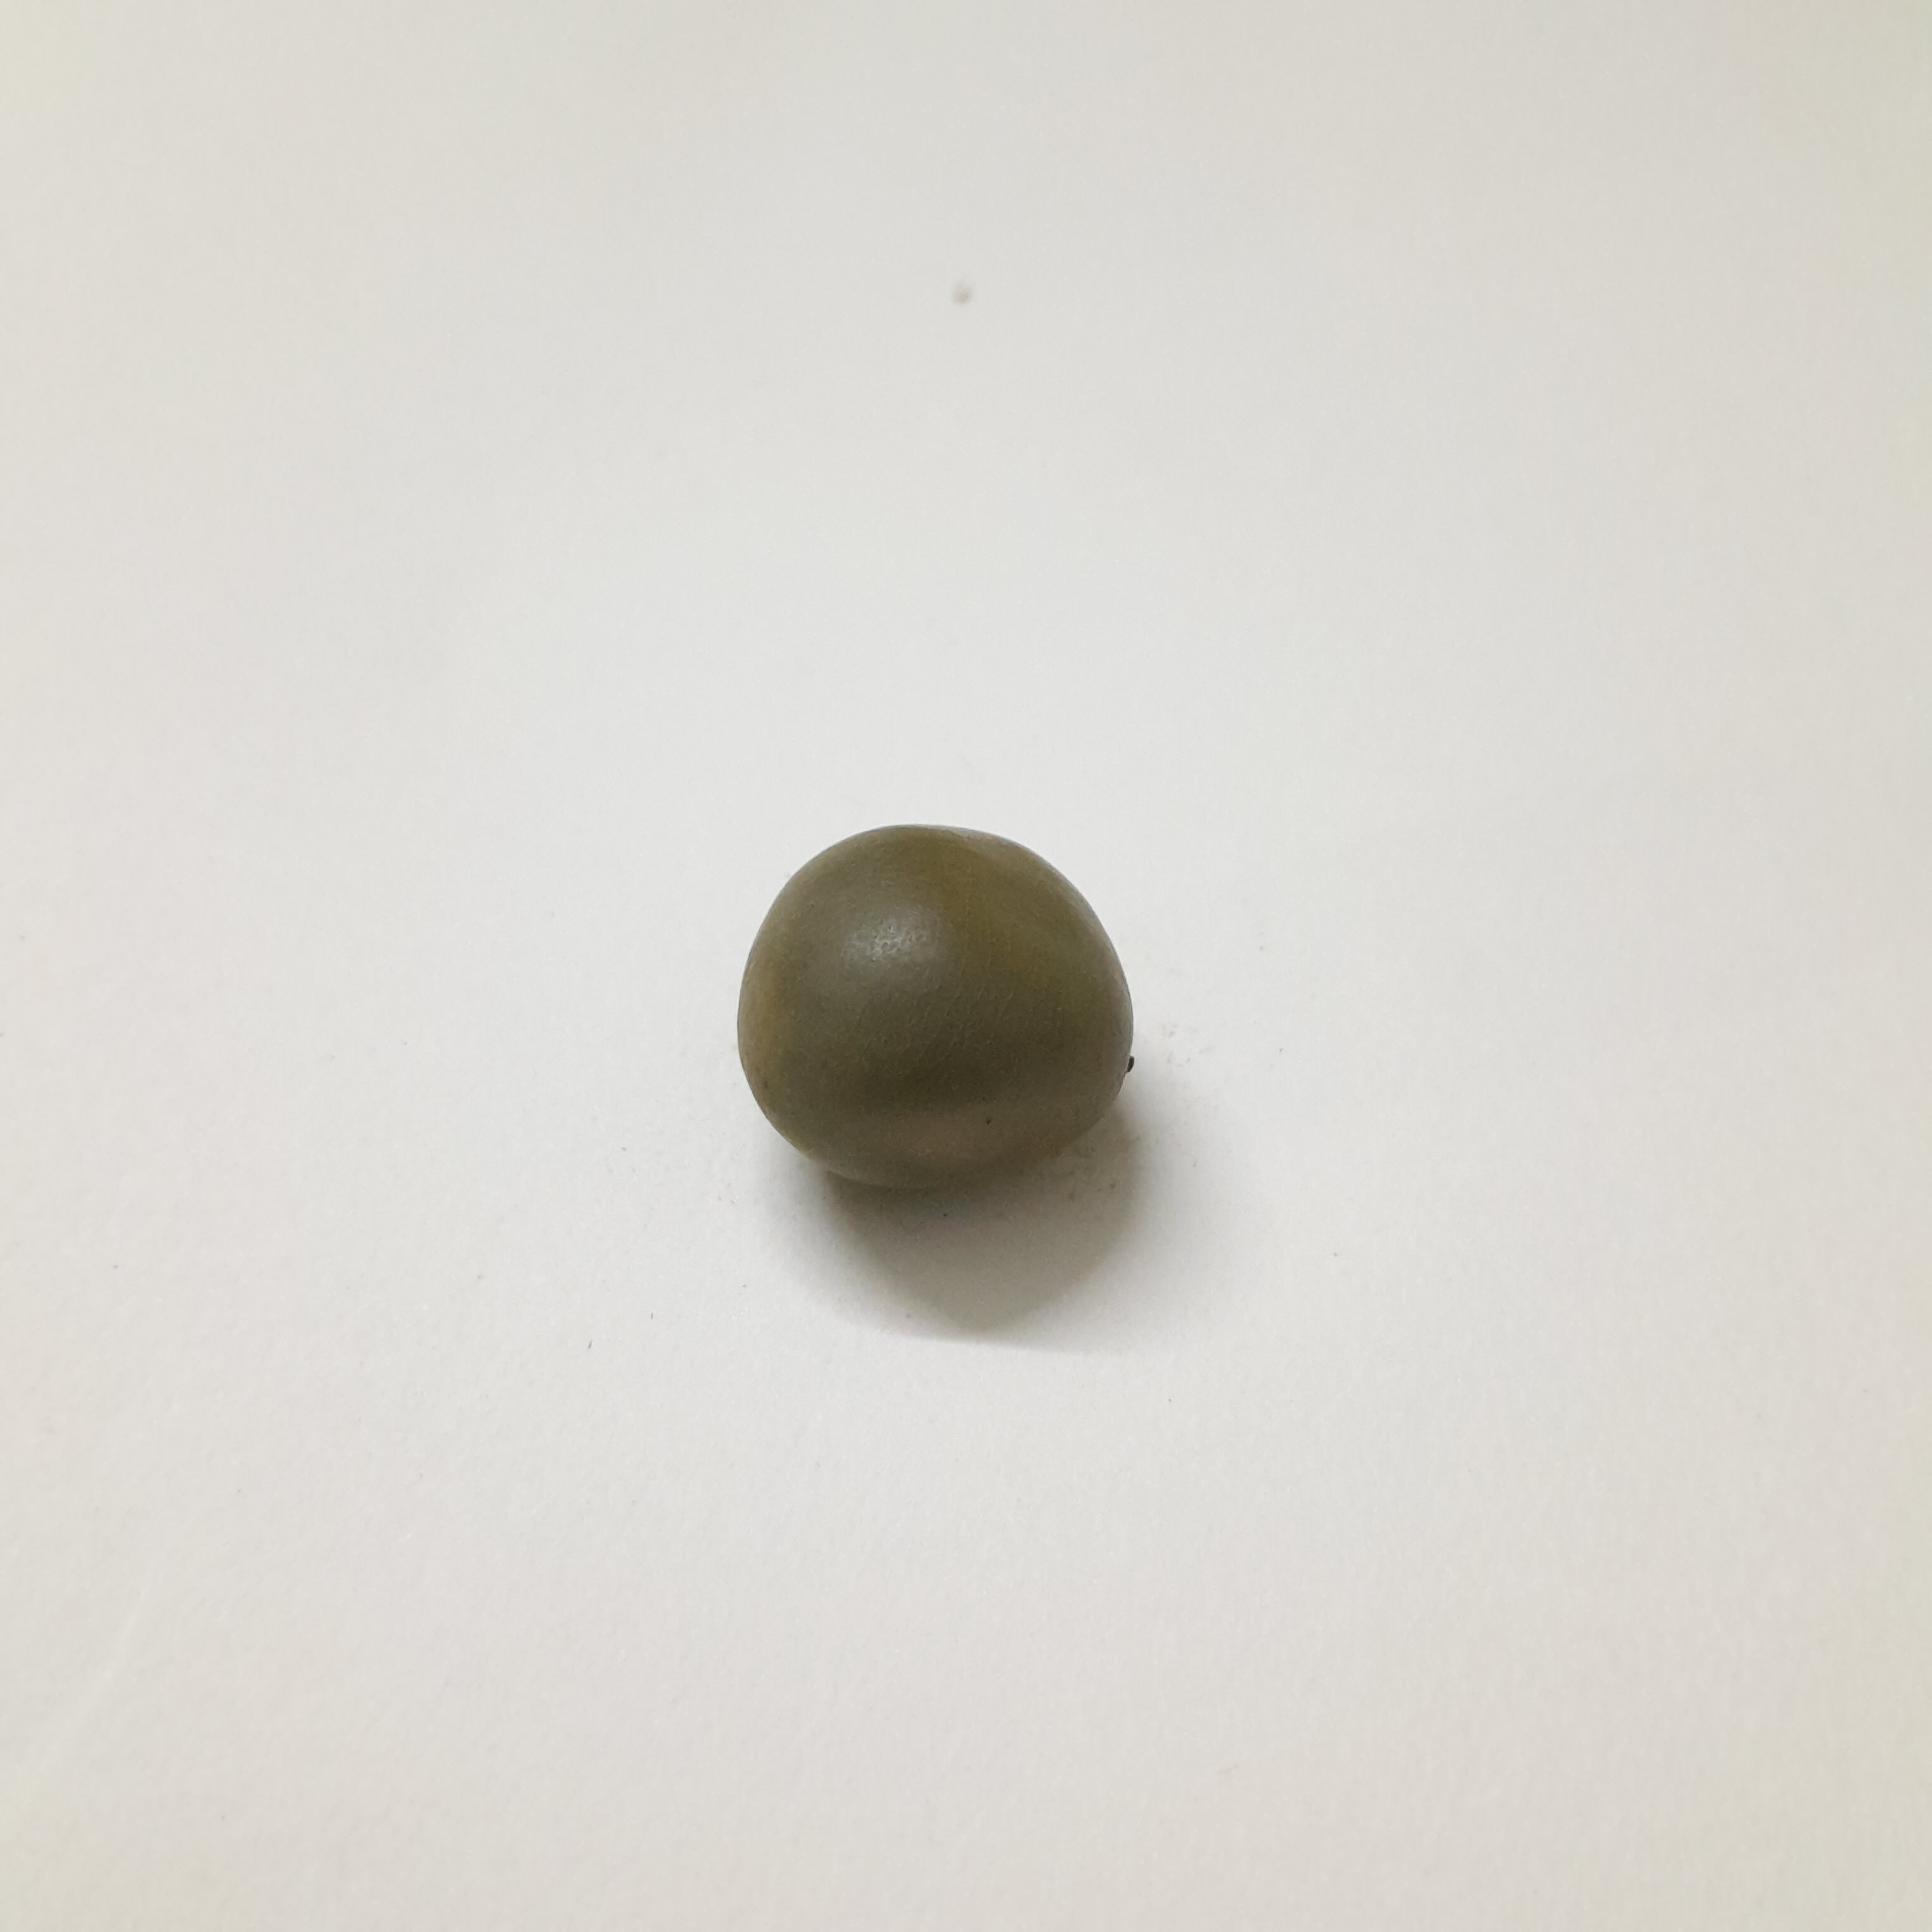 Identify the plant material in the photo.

sagargota
